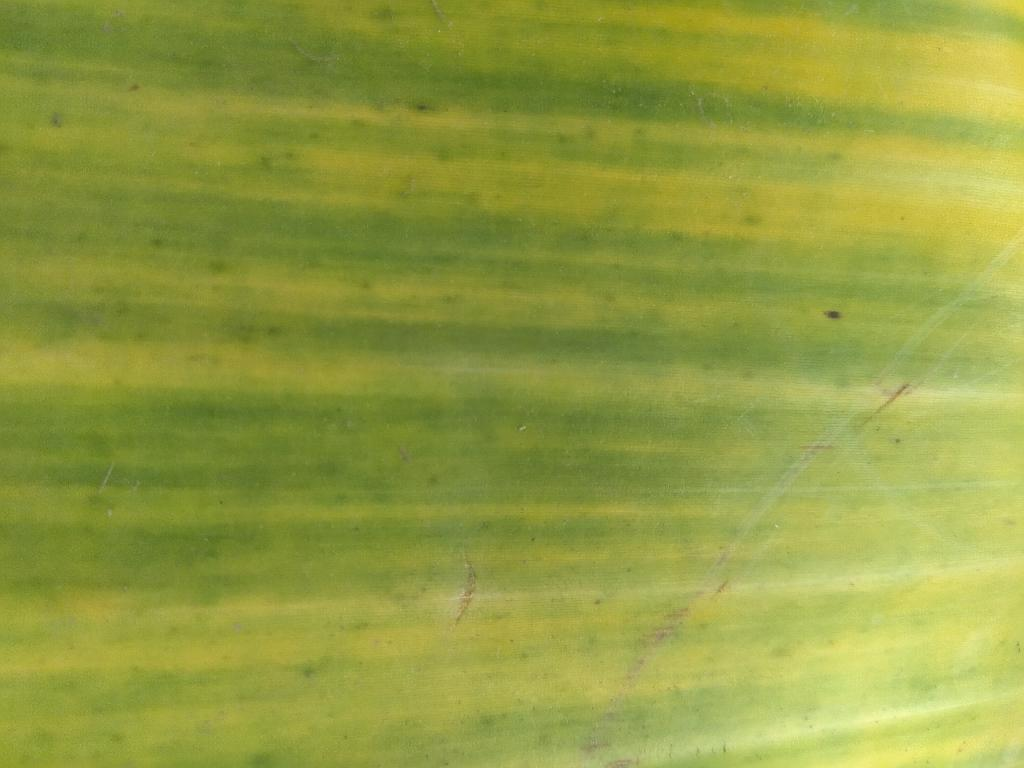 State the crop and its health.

banana, fusarium wilt race 1
